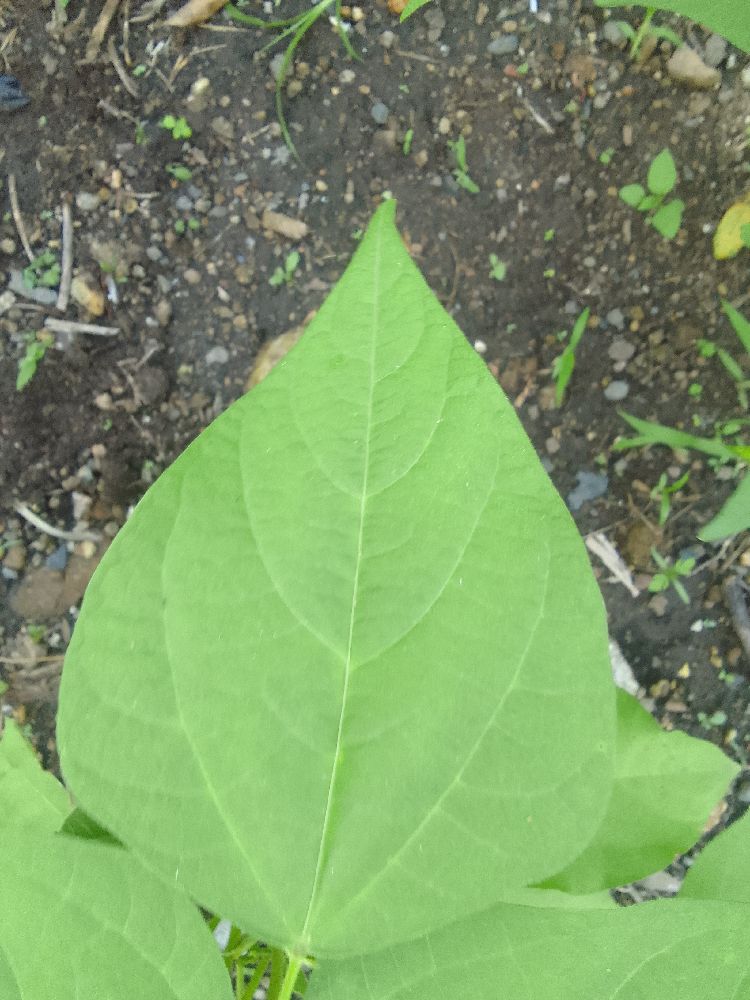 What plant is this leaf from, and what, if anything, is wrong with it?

common bean, healthy
